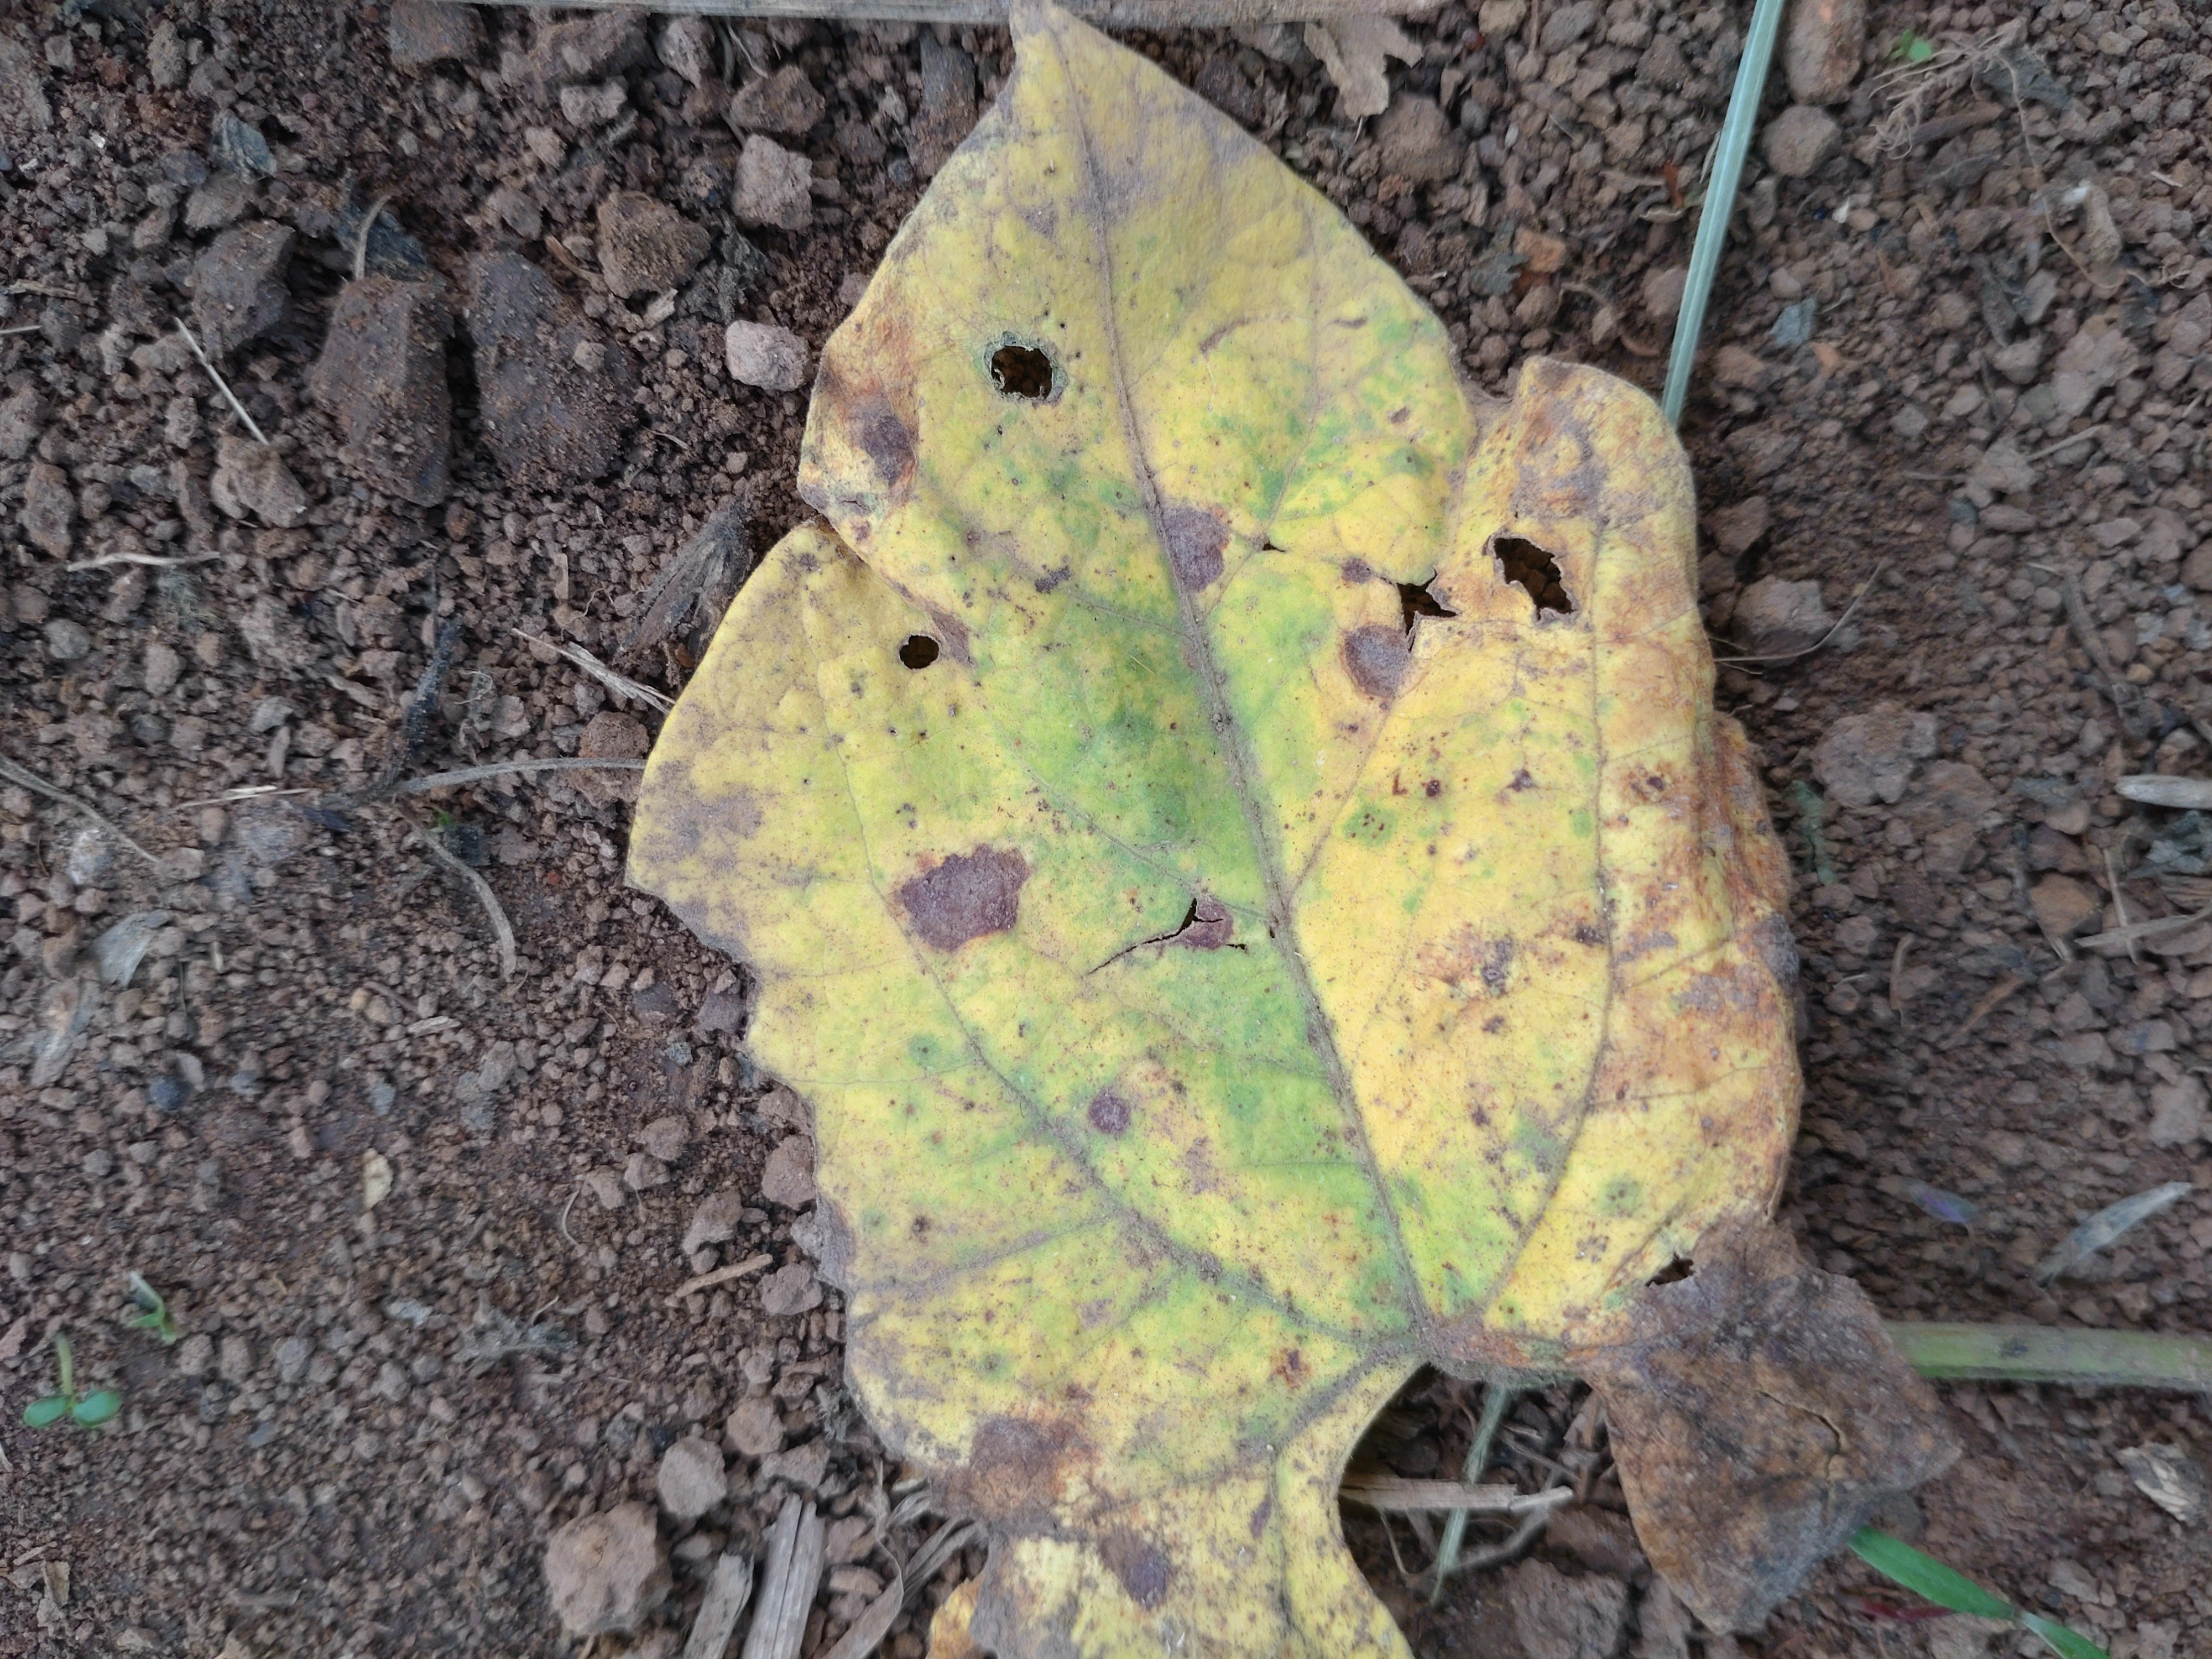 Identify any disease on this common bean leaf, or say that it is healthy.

rust
